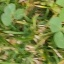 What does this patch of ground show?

unstructured weed
